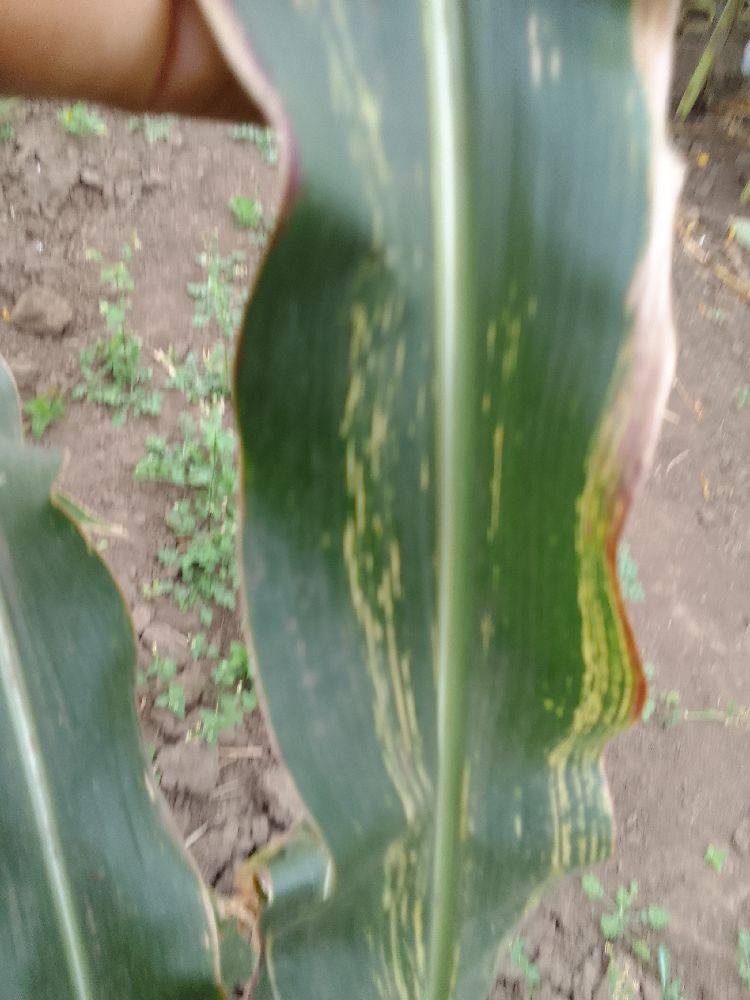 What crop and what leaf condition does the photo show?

maize, maize streak virus
